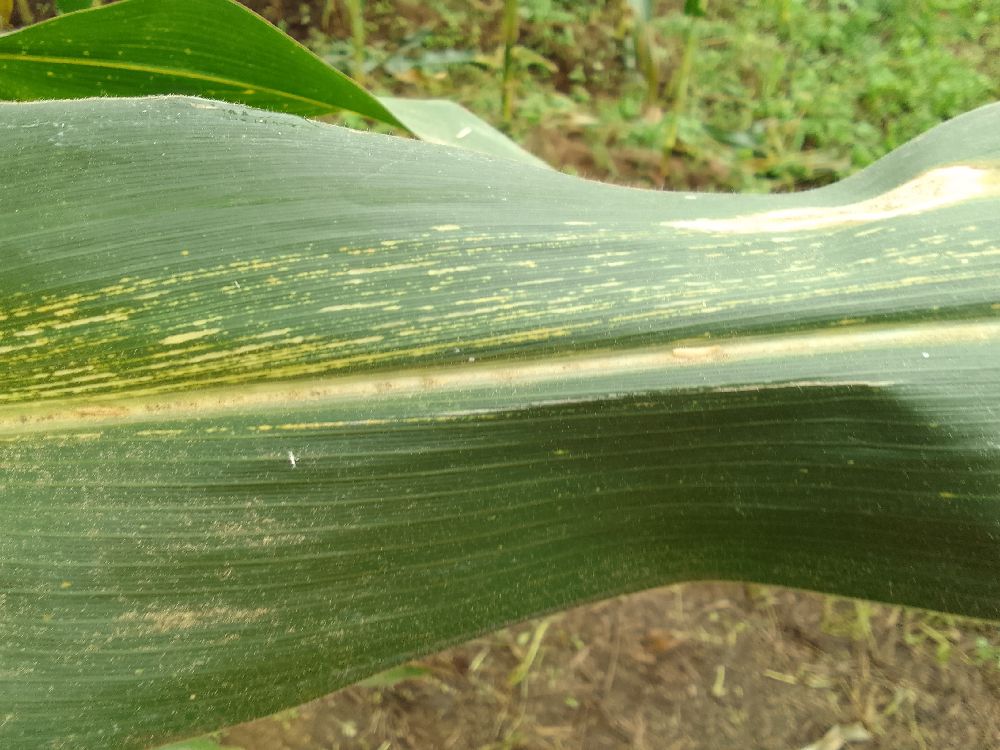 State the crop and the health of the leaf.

maize, maize streak virus
